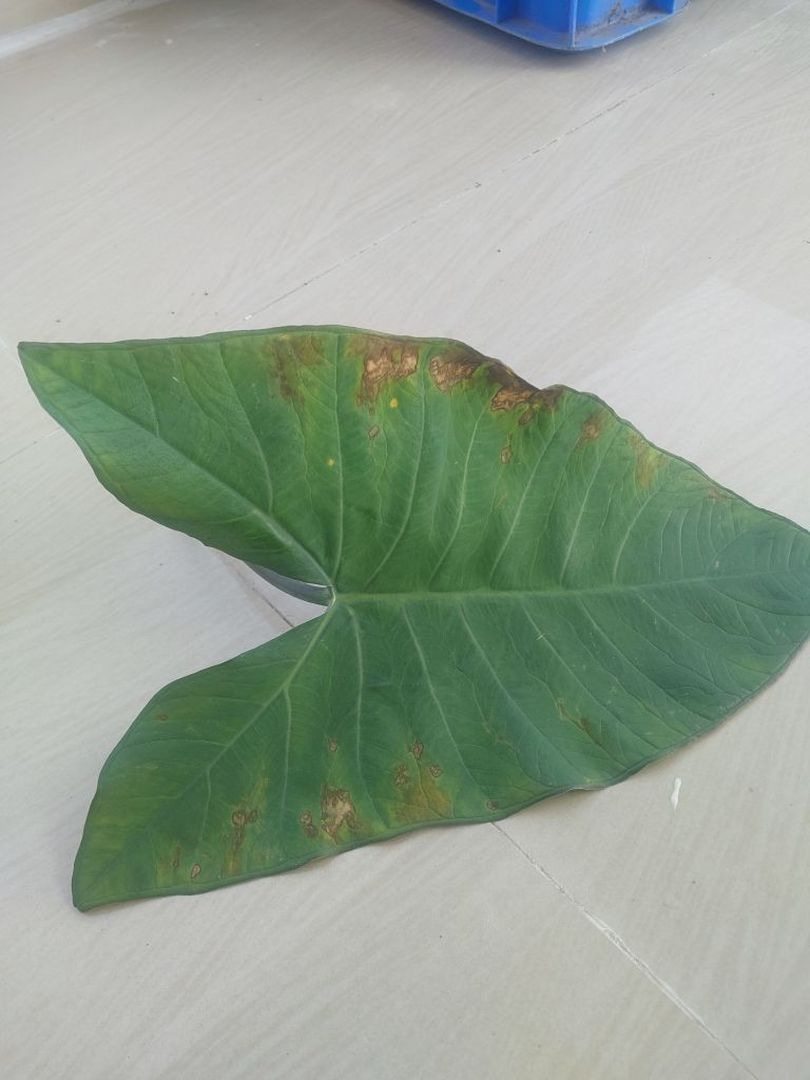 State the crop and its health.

taro, leaf blight
